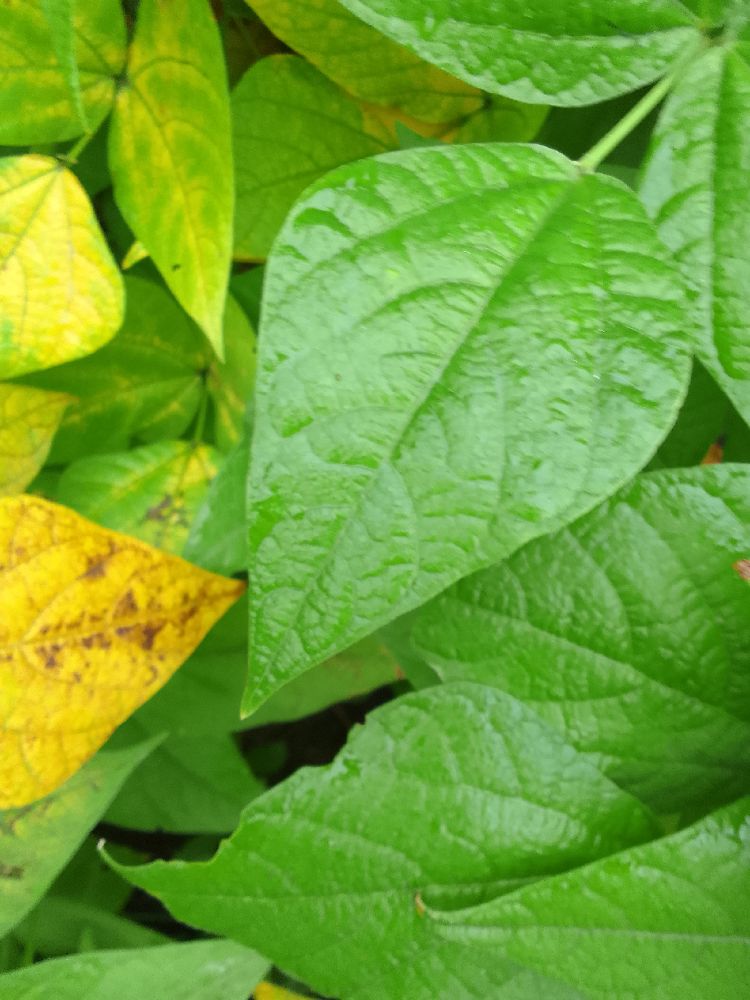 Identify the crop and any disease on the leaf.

common bean, healthy
